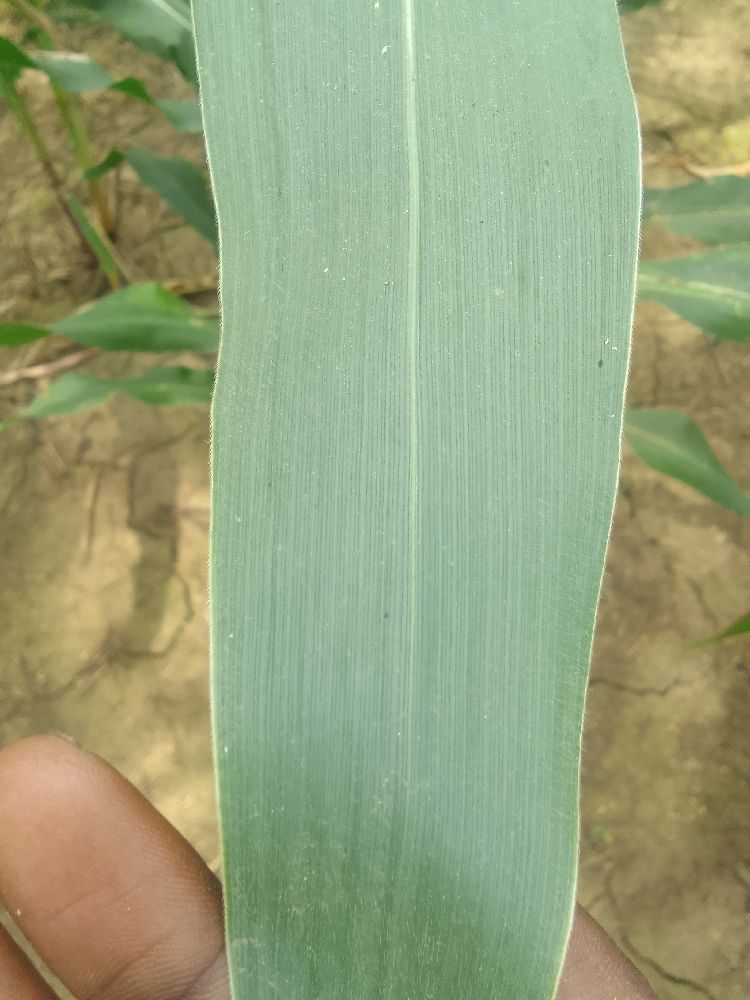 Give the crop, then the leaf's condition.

maize, healthy
